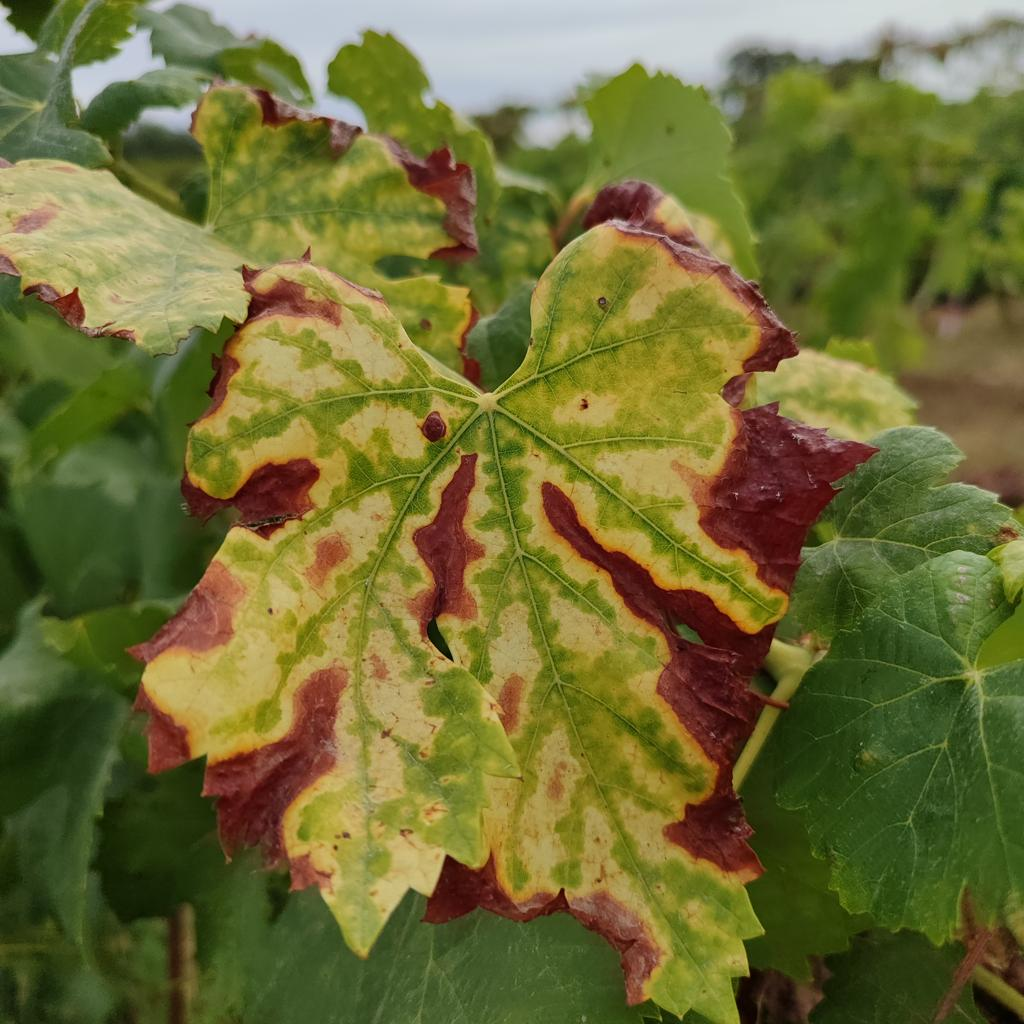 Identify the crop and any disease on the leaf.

grapevine, esca complex
